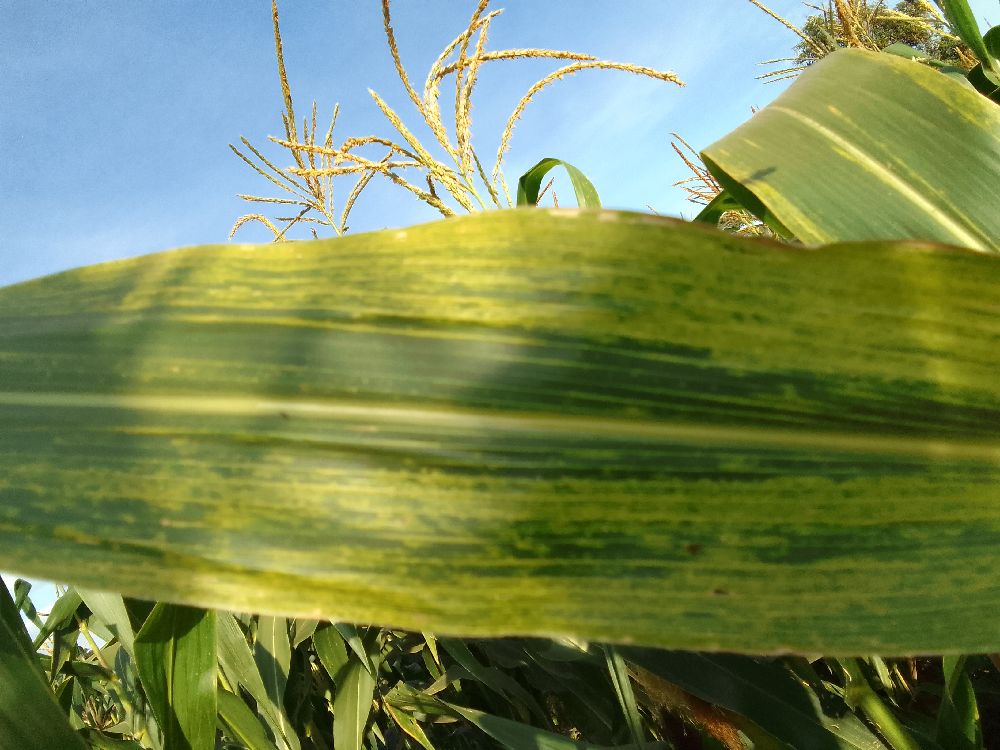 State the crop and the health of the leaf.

maize, maize lethal necrosis
